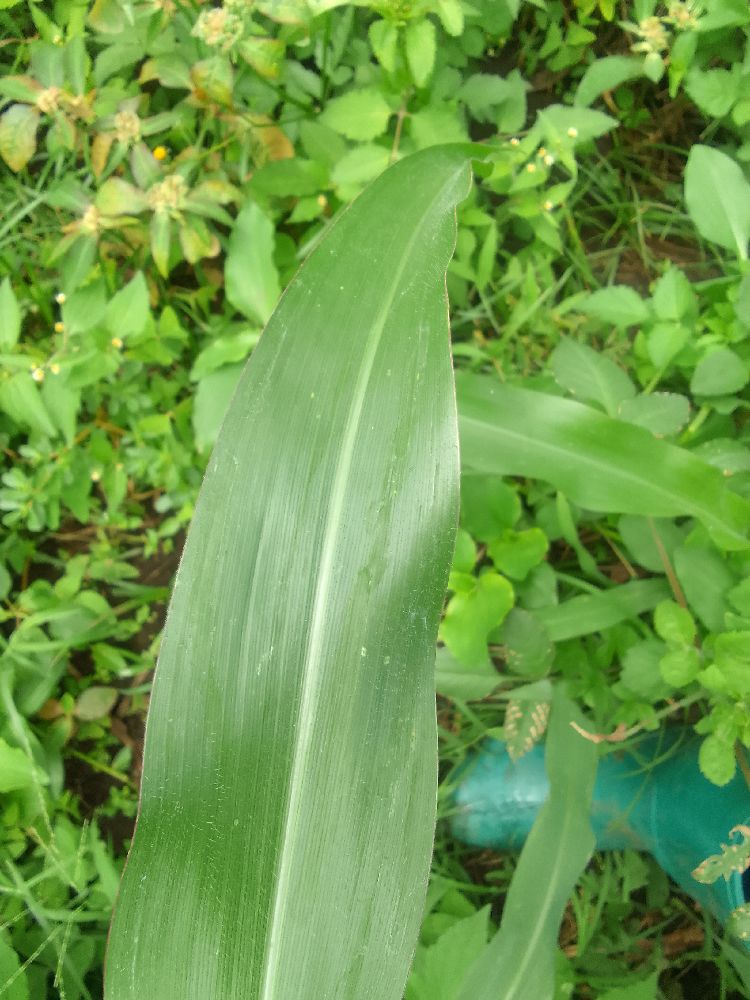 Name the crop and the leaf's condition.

maize, healthy
